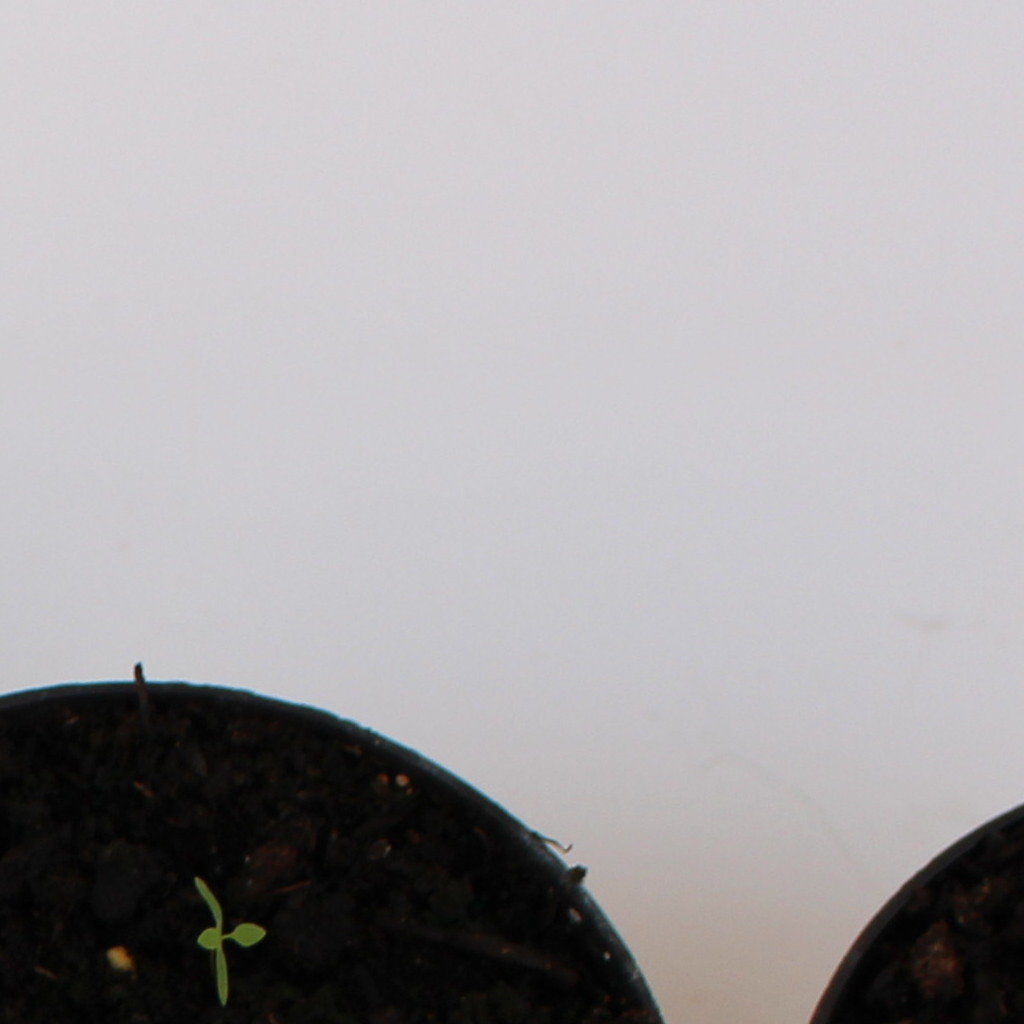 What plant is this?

Papaver rhoeas
